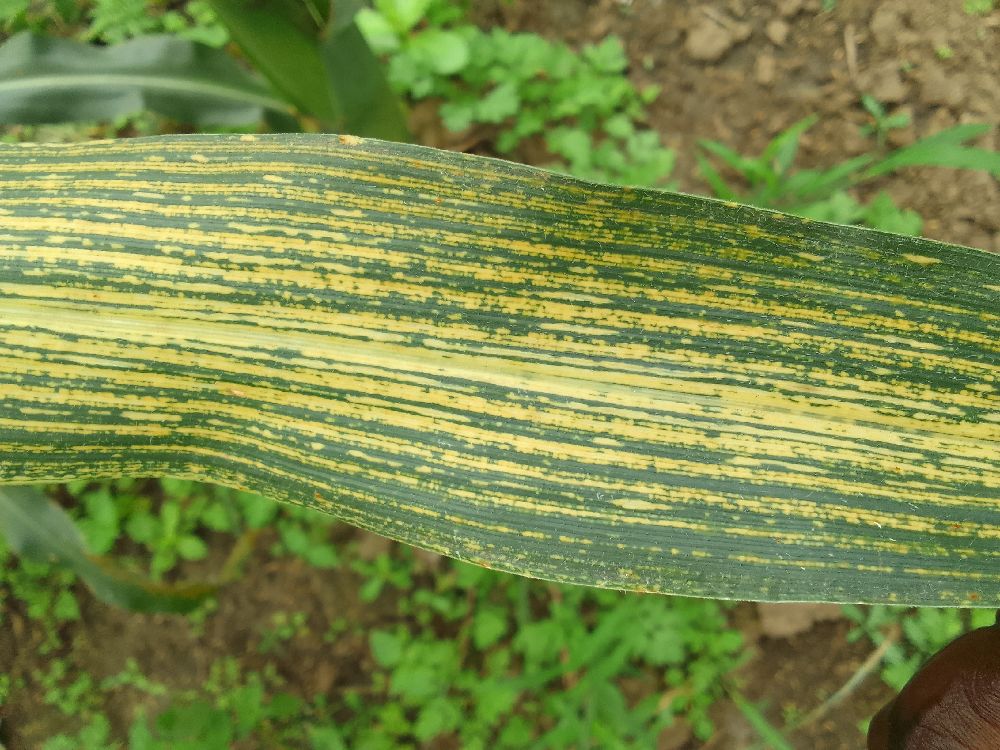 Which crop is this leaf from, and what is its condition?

maize, maize streak virus
